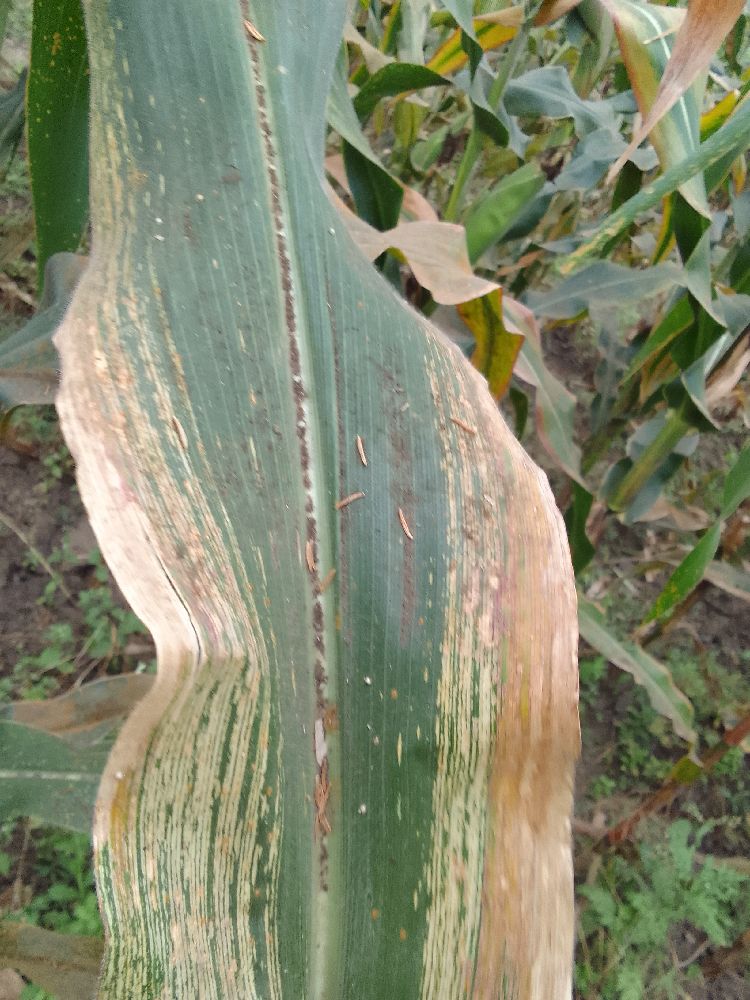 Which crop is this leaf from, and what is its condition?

maize, maize streak virus
